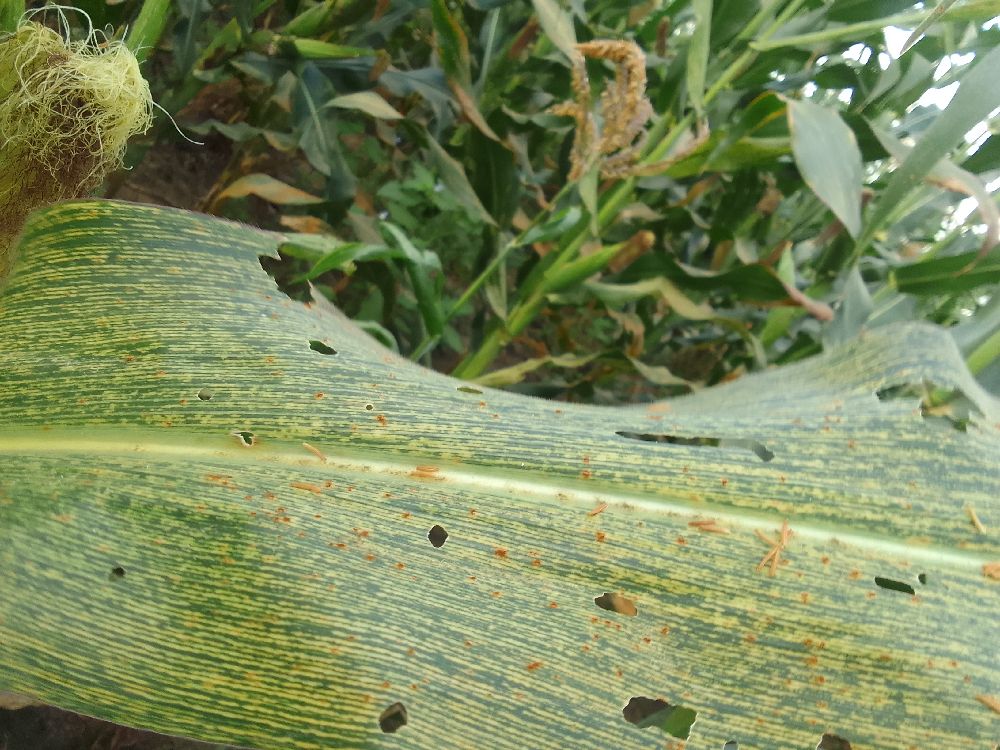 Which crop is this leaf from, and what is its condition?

maize, maize streak virus
